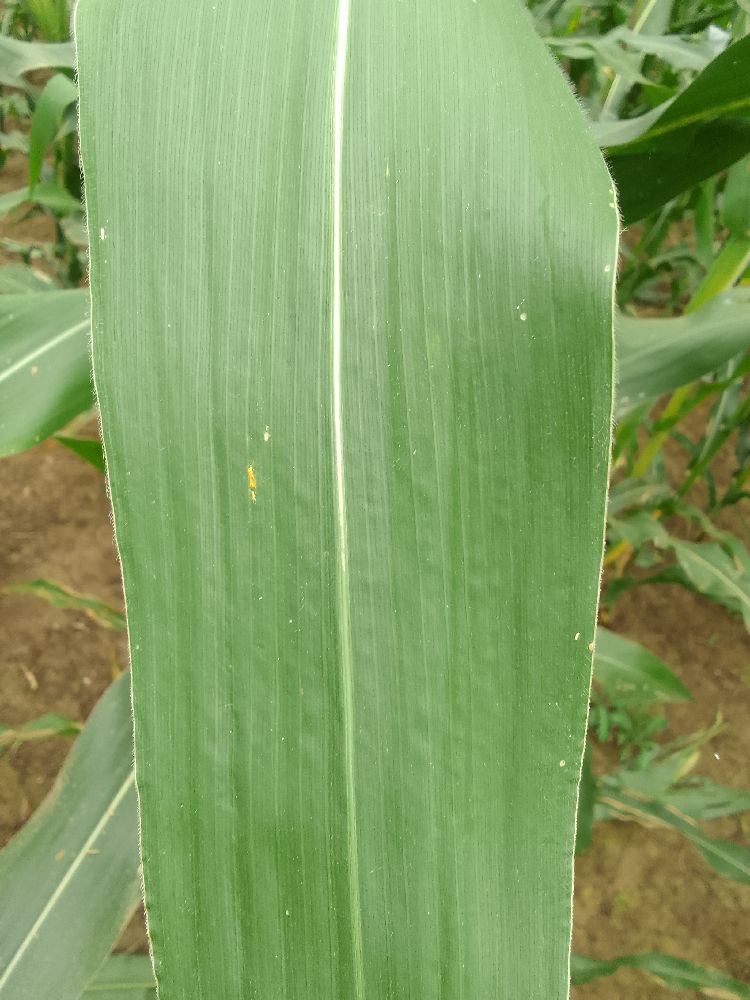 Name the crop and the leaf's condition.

maize, healthy
